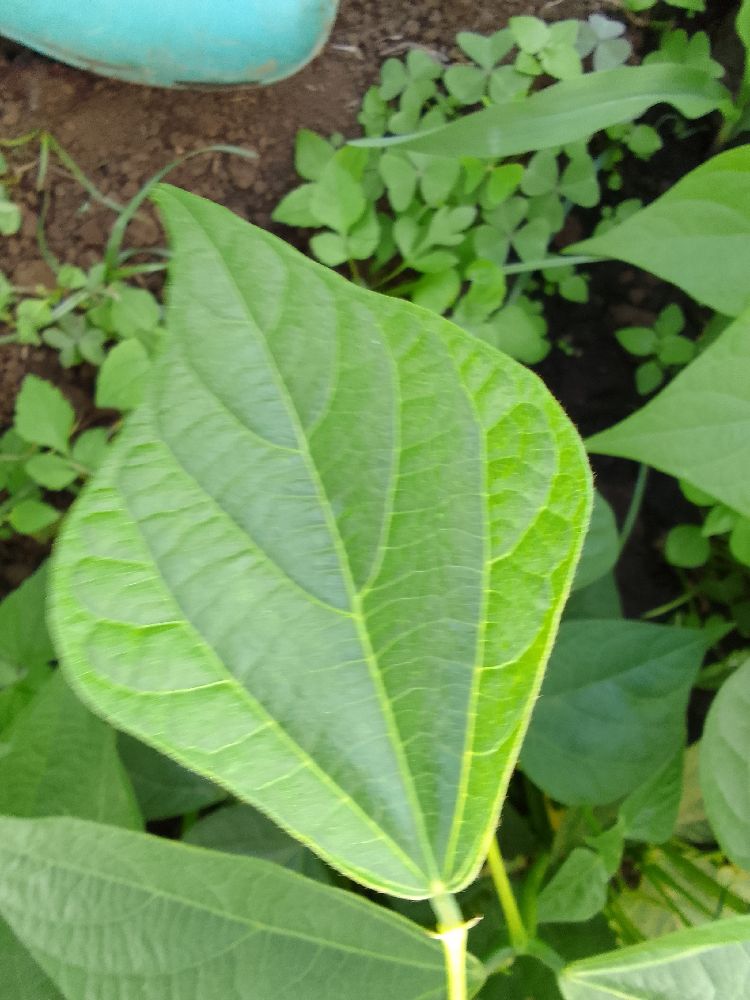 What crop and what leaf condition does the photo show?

common bean, healthy
